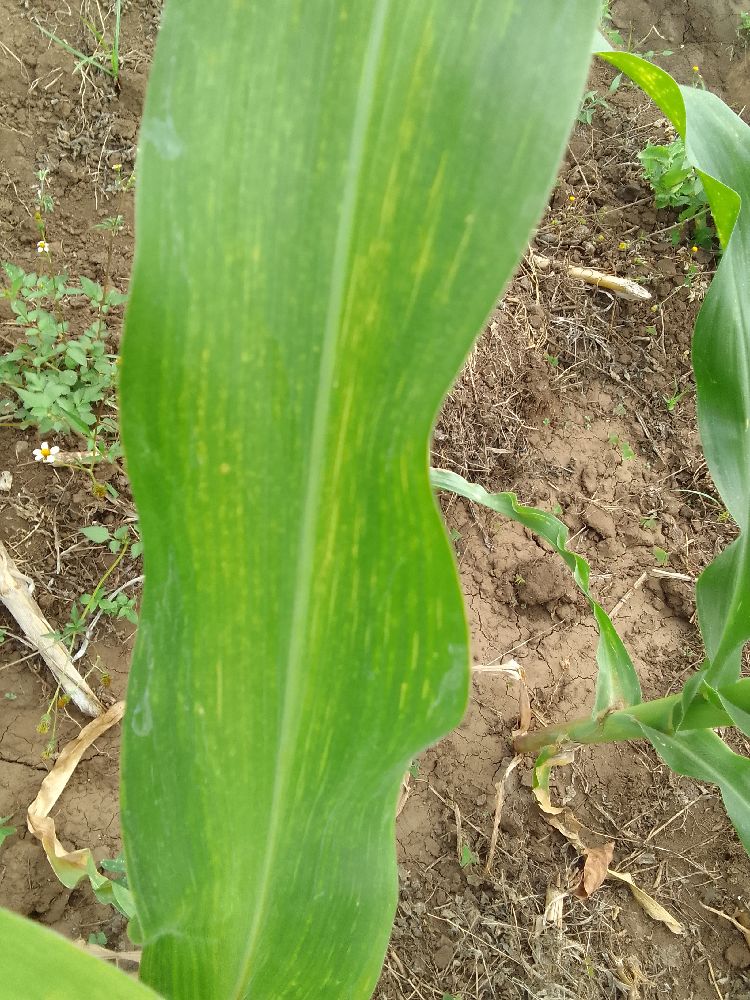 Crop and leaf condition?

maize, maize lethal necrosis
